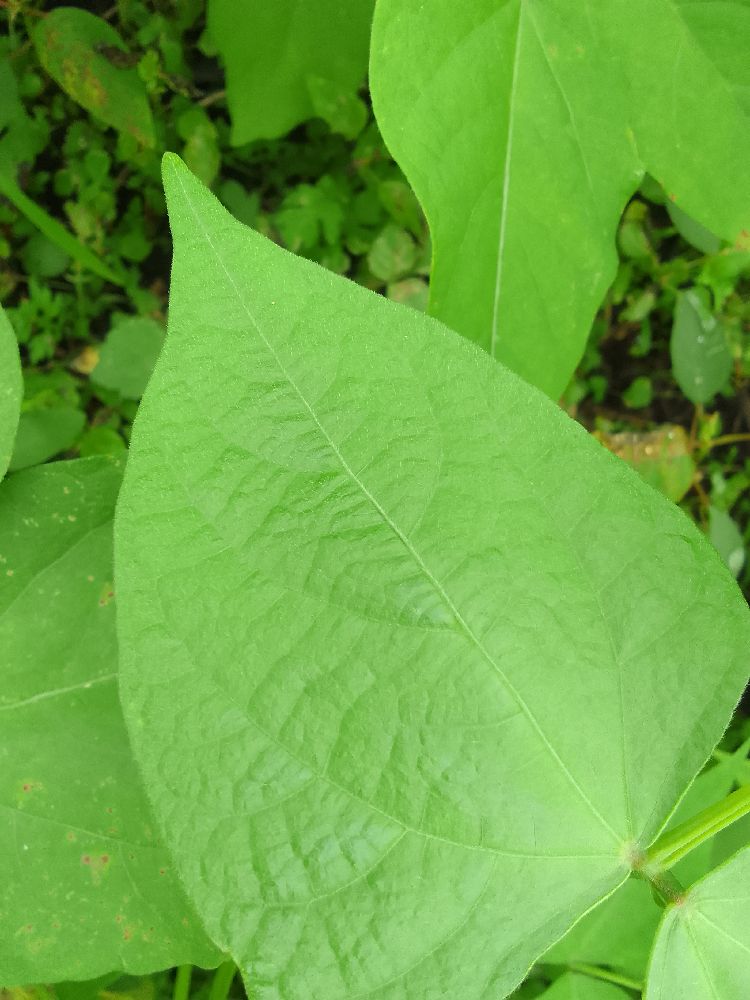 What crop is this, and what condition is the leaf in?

common bean, healthy
